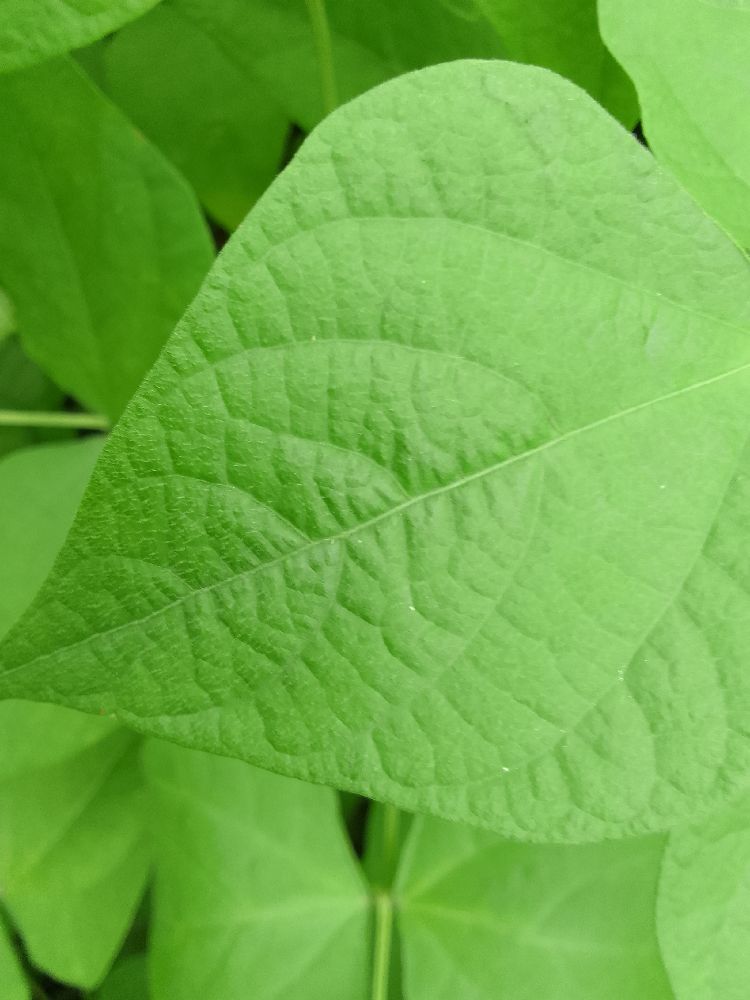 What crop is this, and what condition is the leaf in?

common bean, healthy
